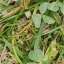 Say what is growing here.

unstructured weed
